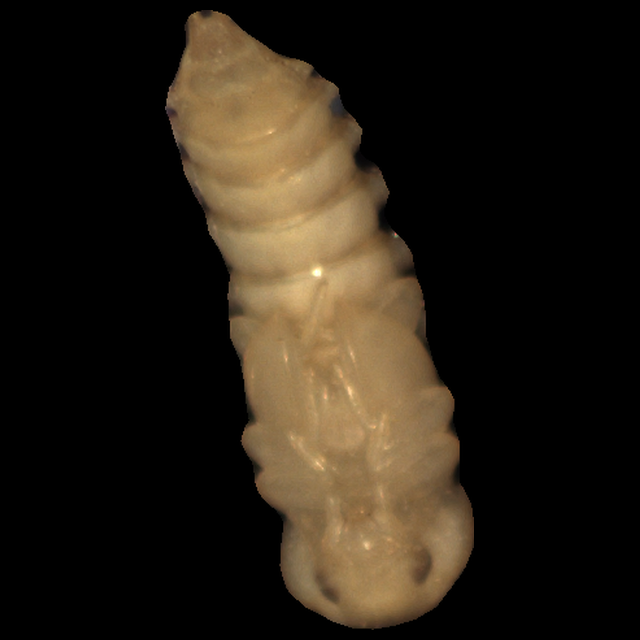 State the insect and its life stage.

mealworm pupa
